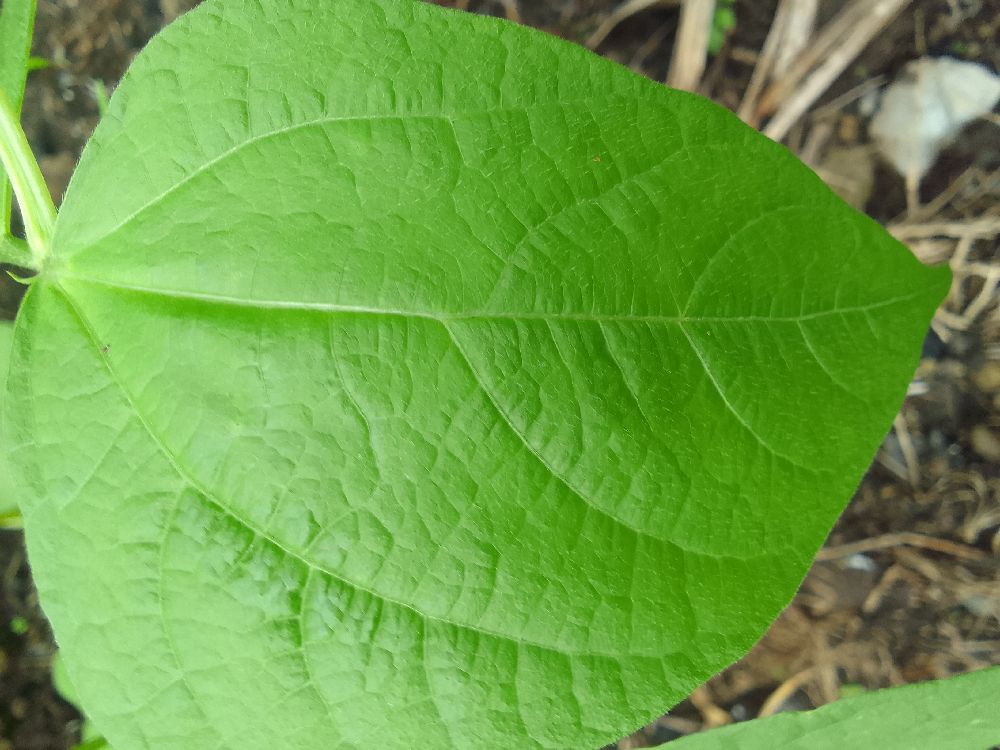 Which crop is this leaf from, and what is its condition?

common bean, healthy
